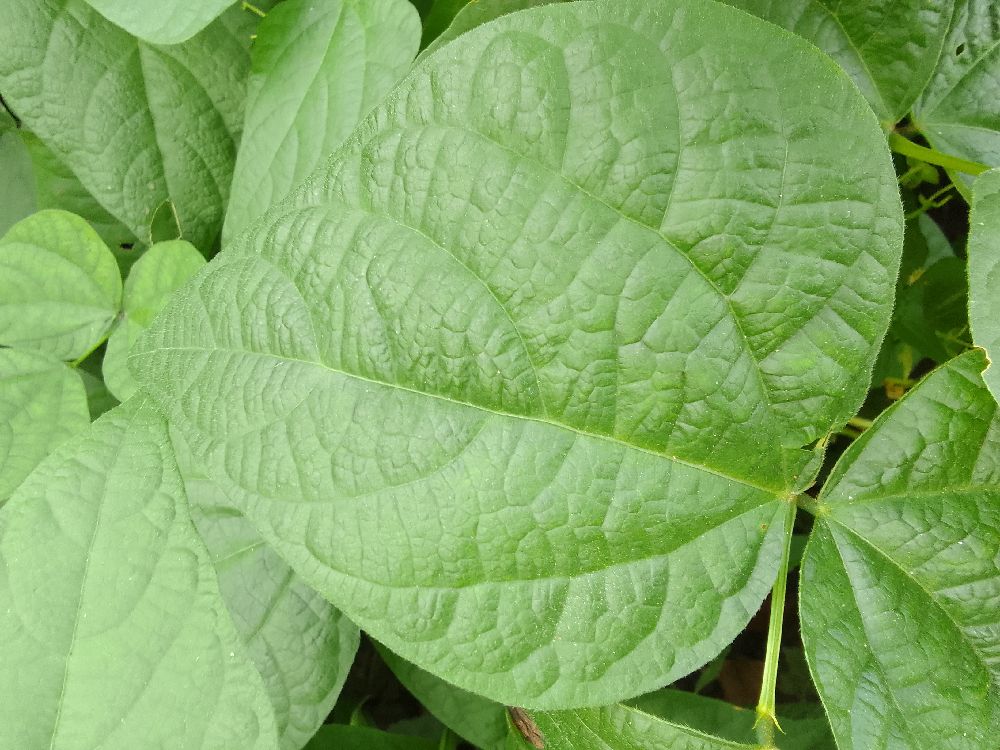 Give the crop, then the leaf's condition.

common bean, healthy
